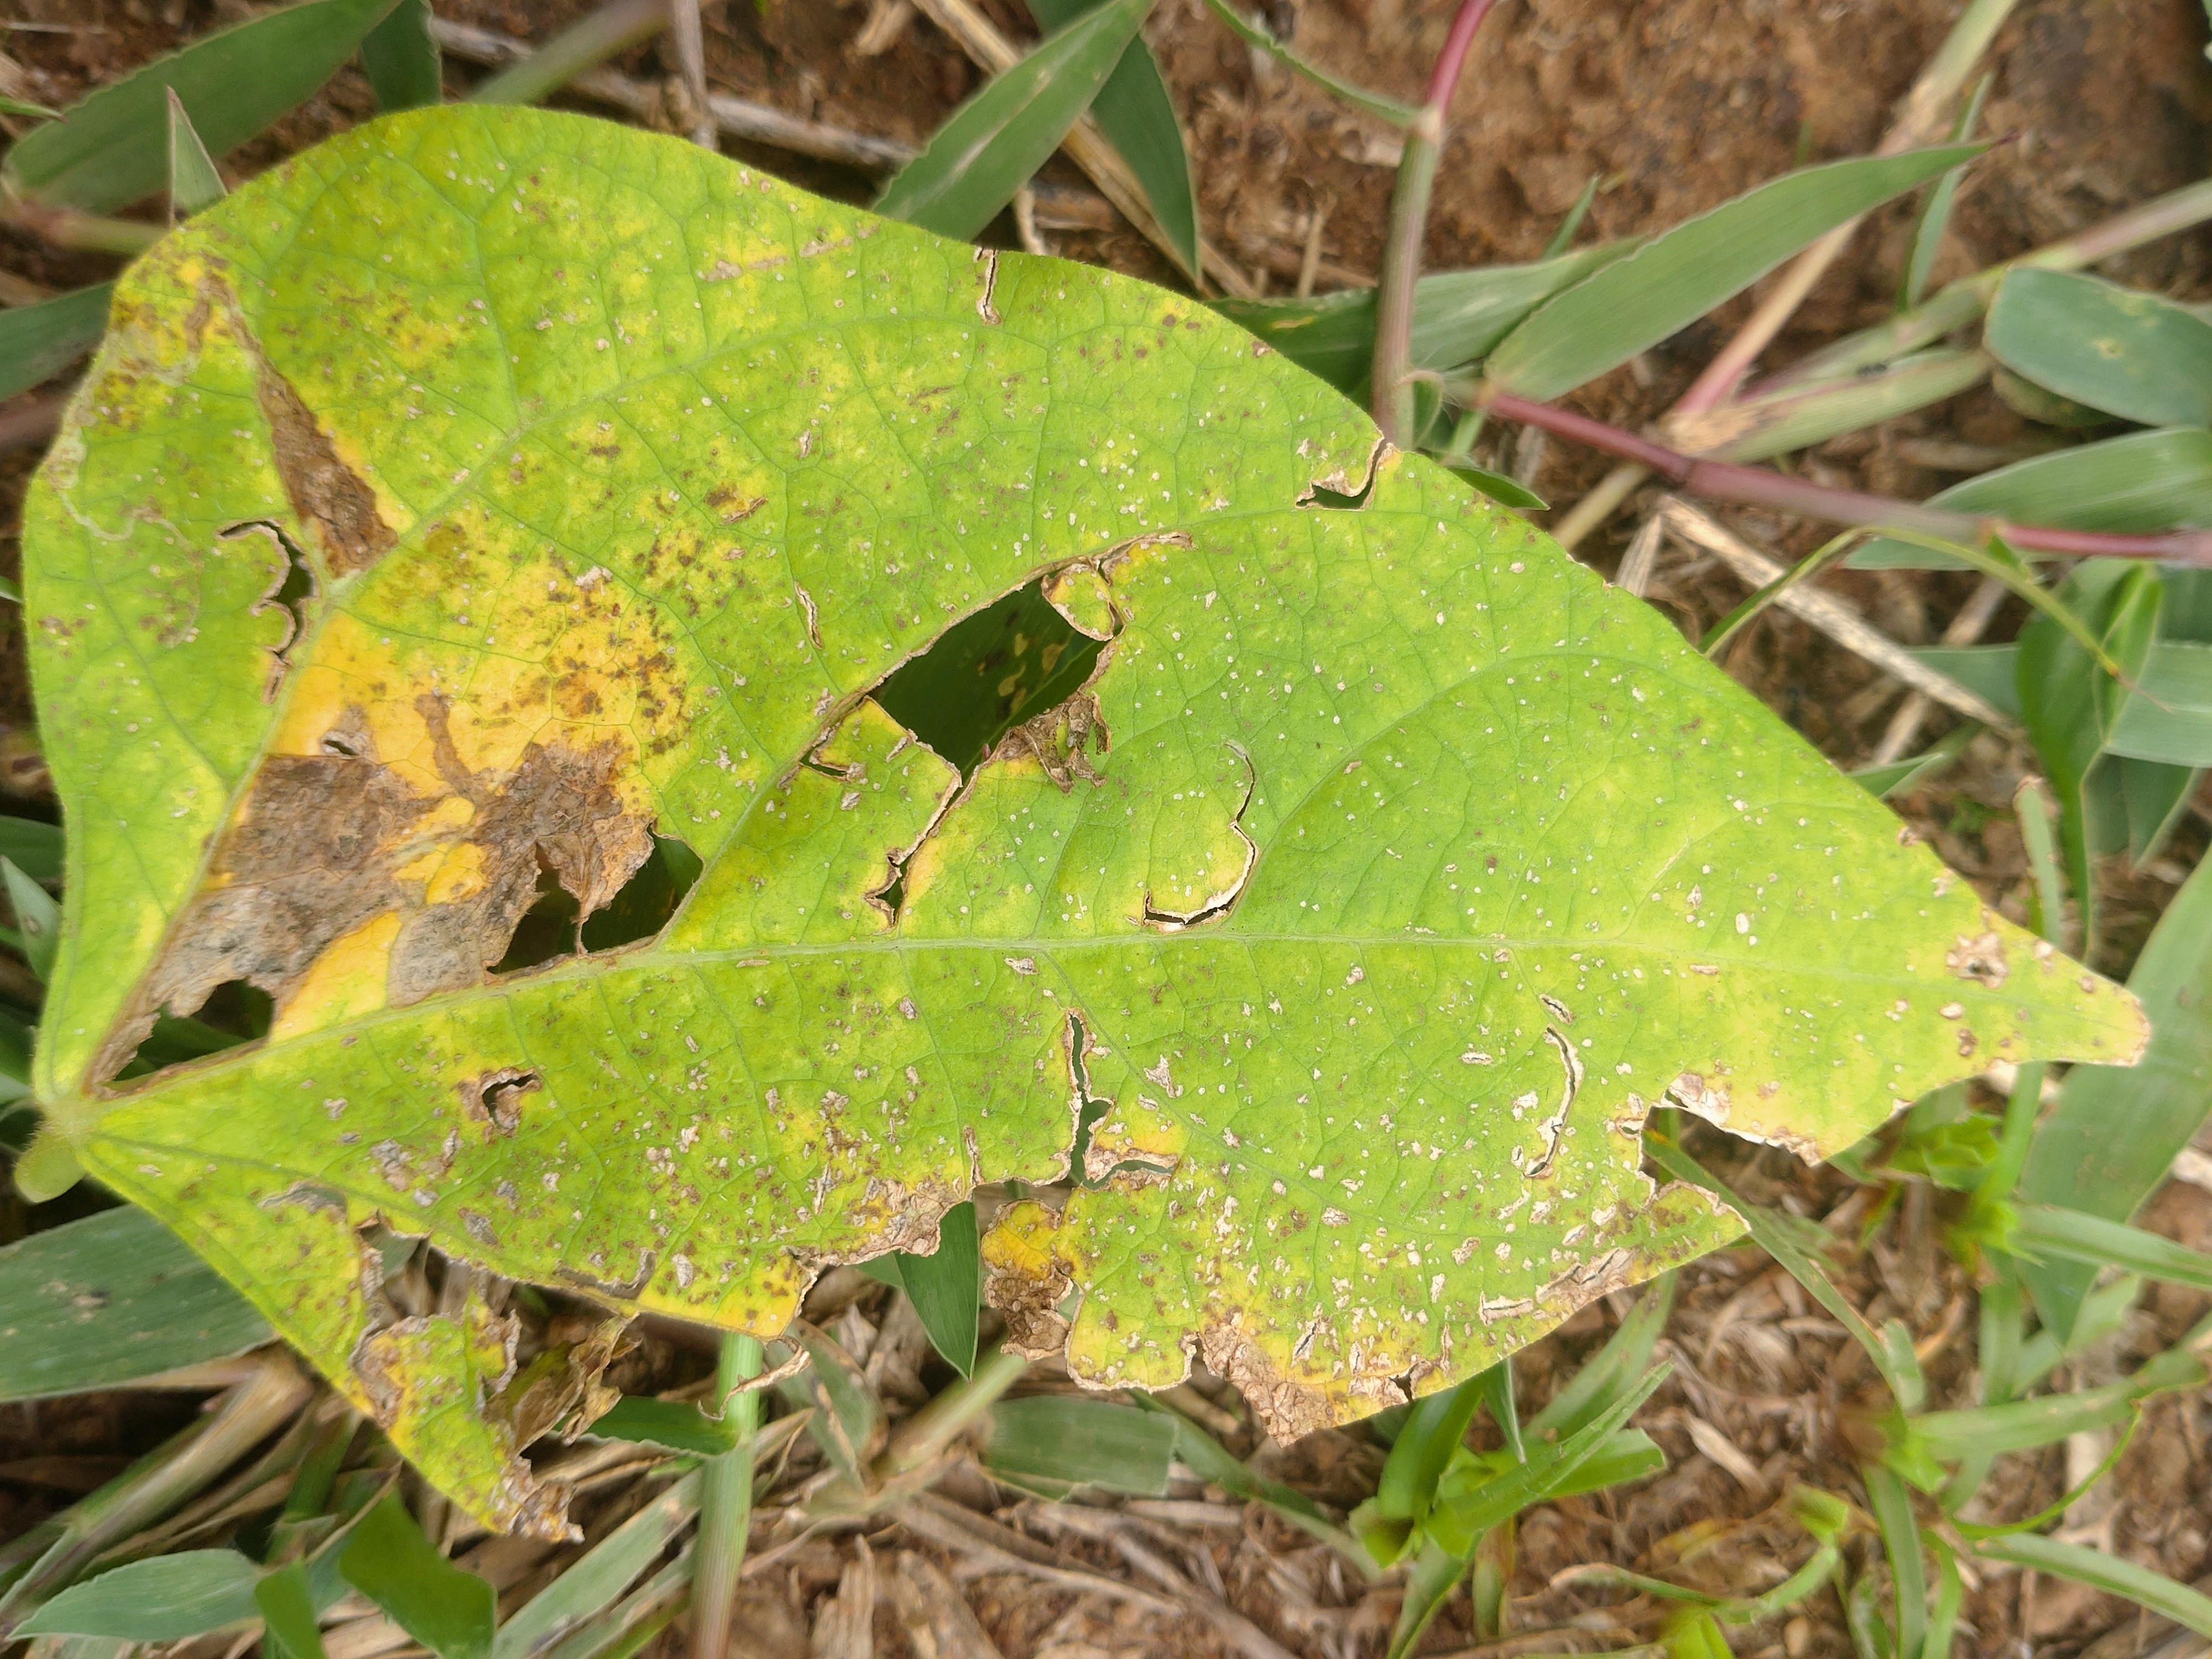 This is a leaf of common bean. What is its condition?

rust
